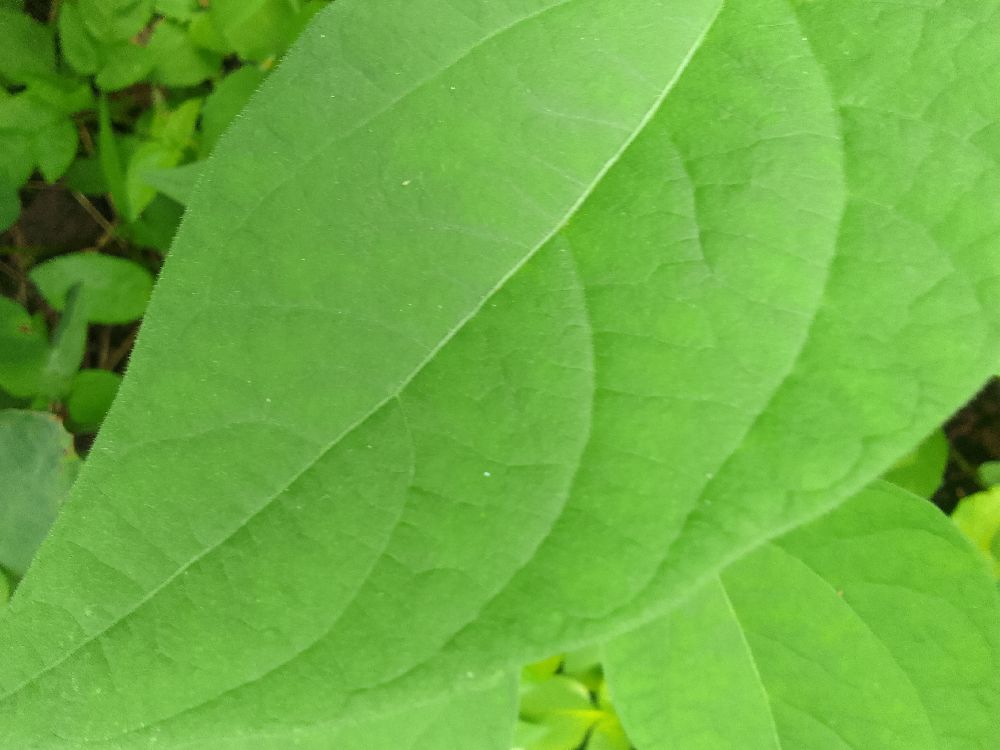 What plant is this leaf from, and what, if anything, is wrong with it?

common bean, healthy
